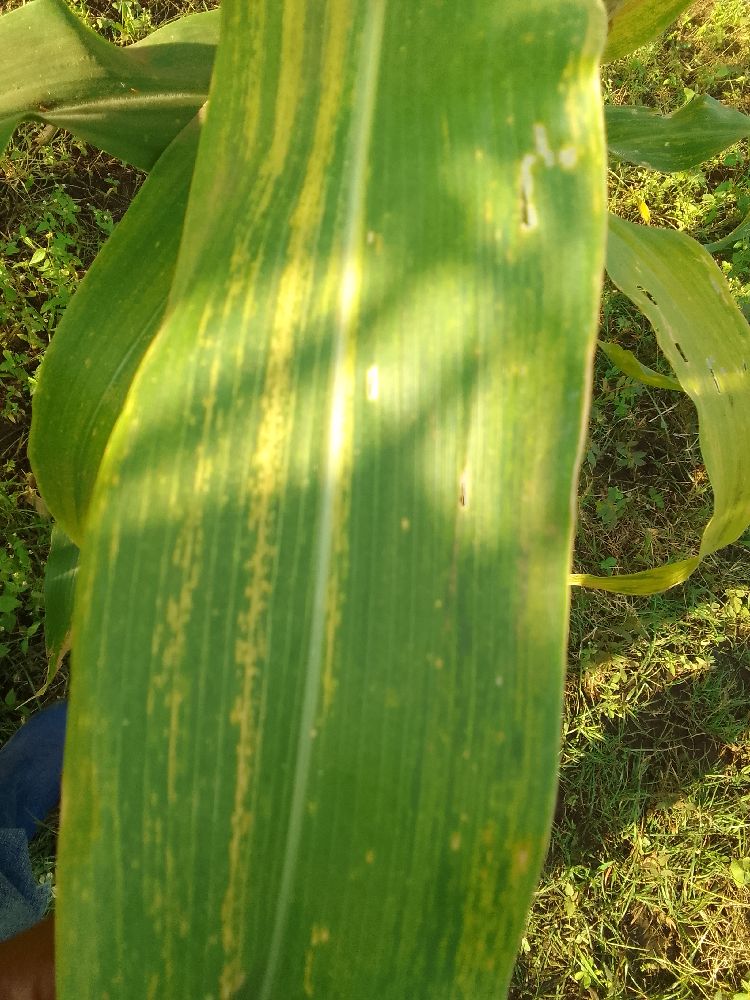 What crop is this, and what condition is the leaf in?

maize, maize lethal necrosis
